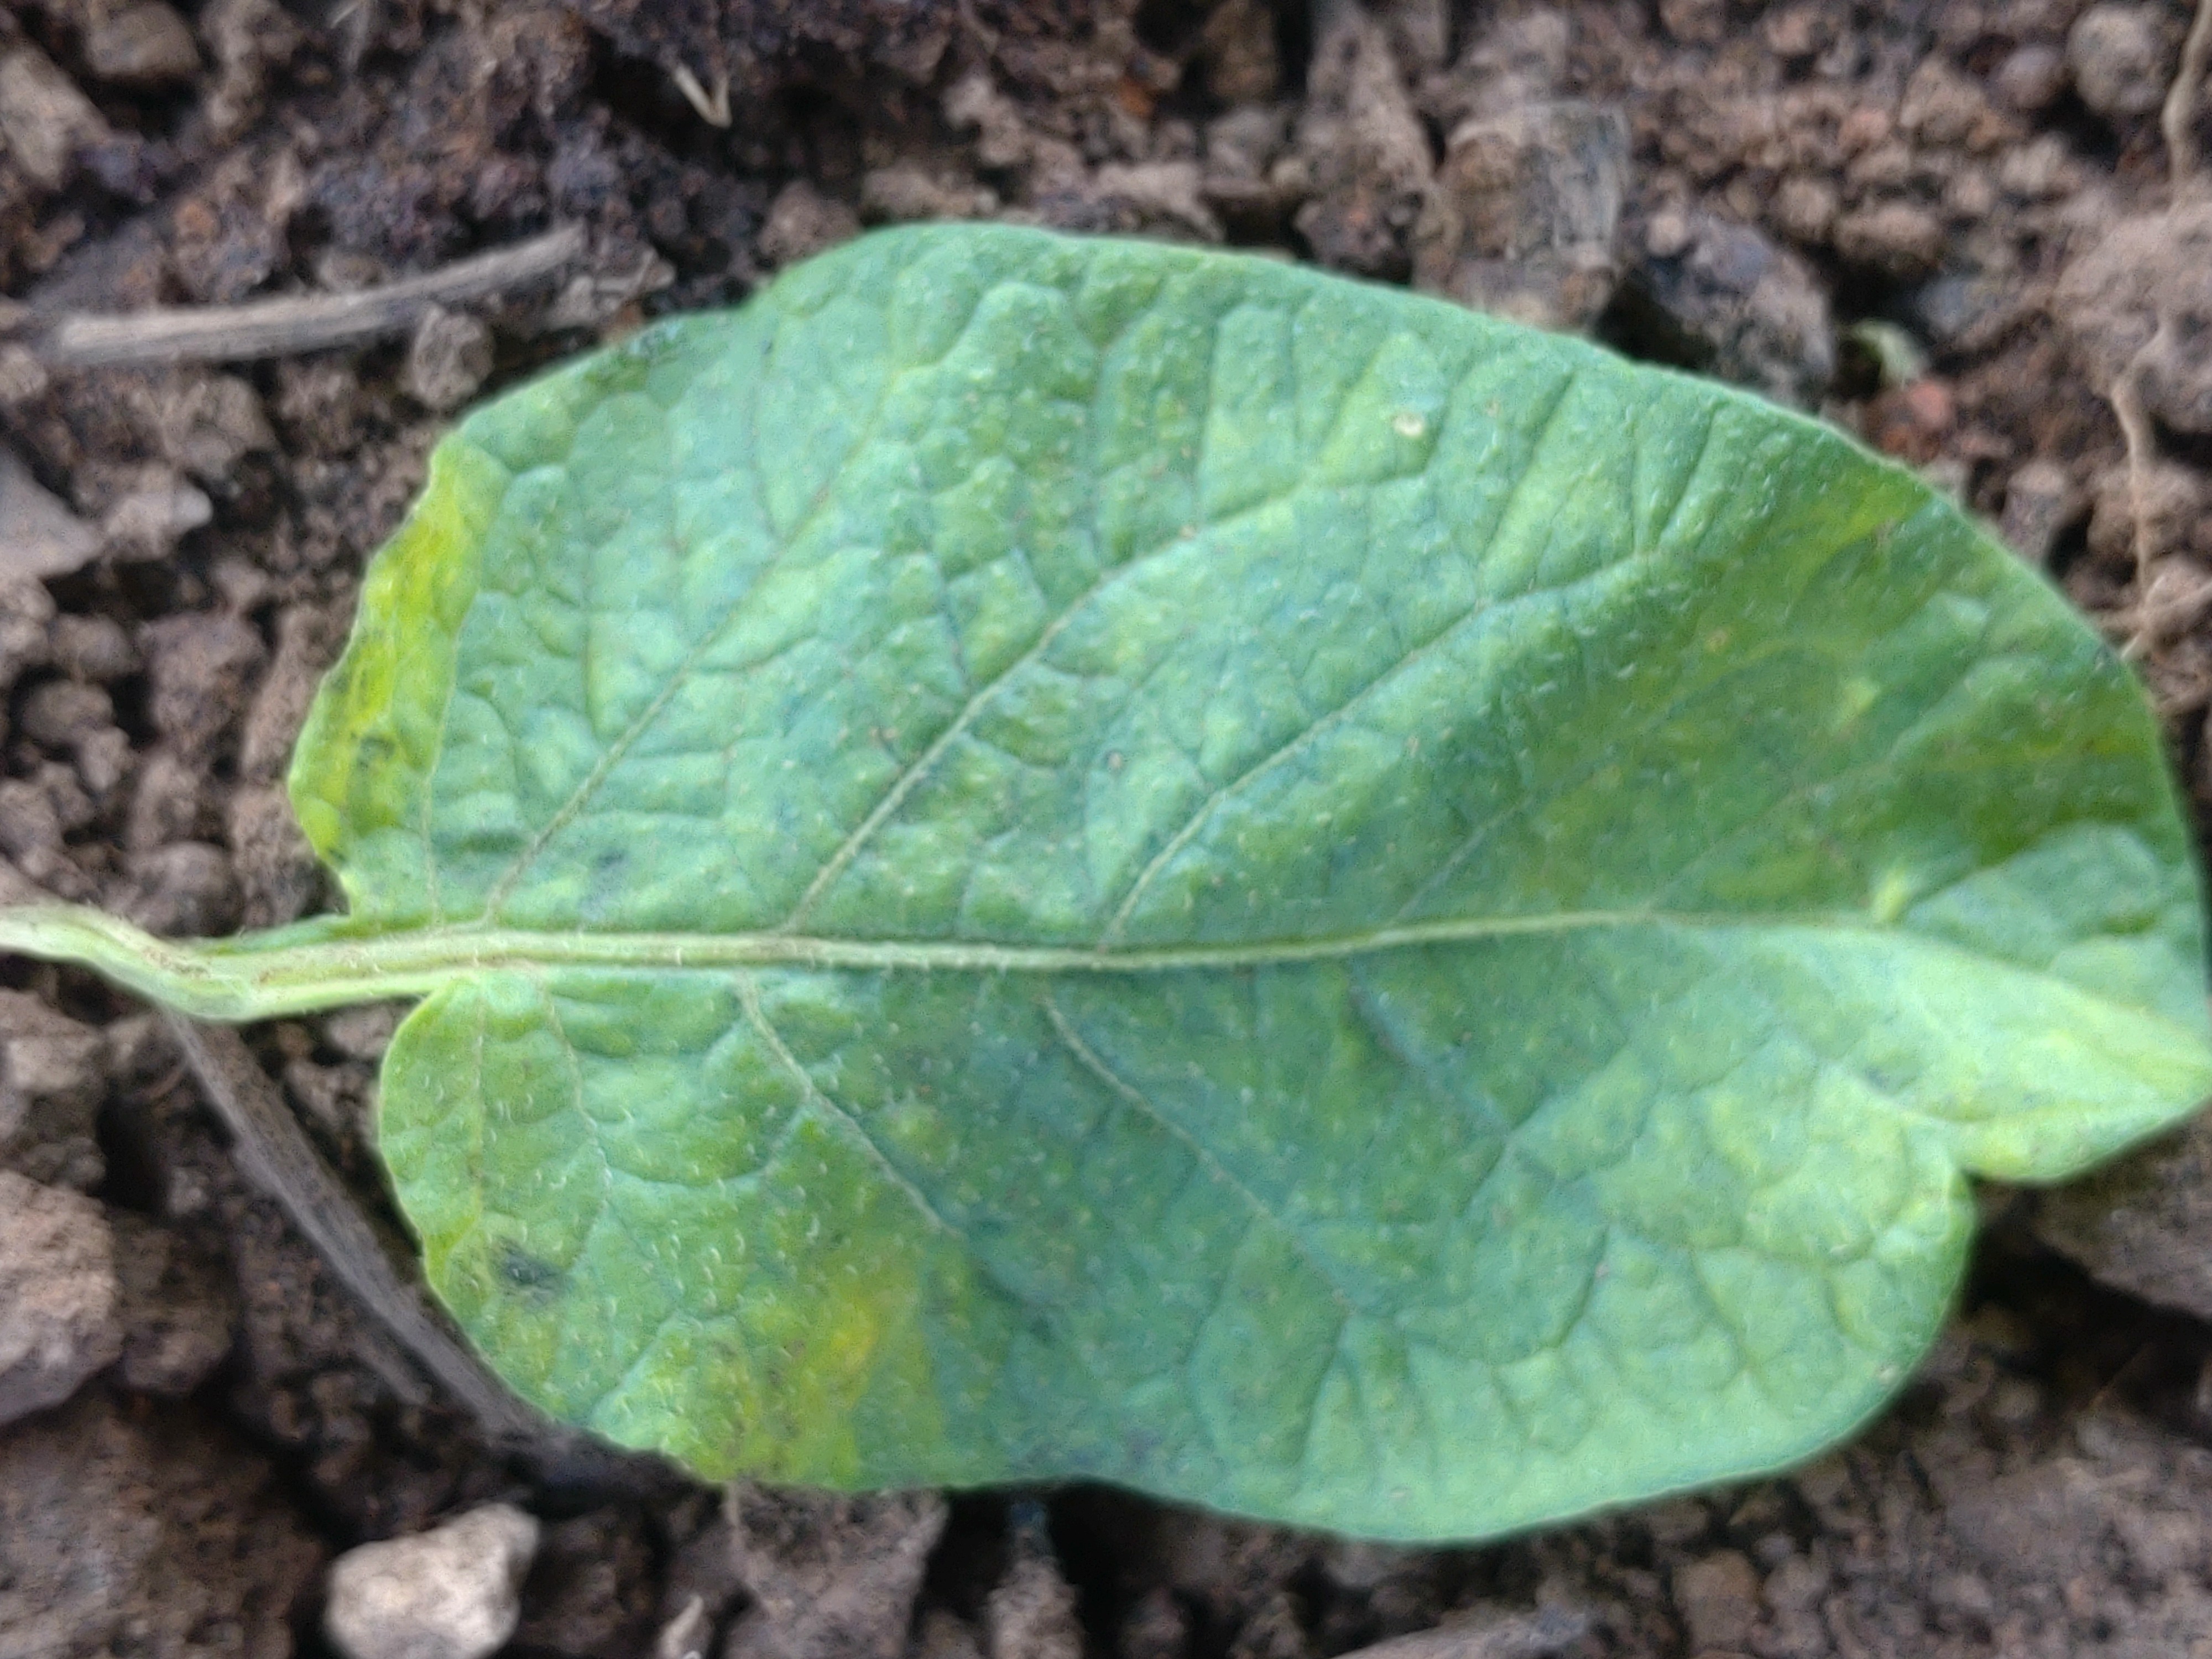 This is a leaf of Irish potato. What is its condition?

late blight
